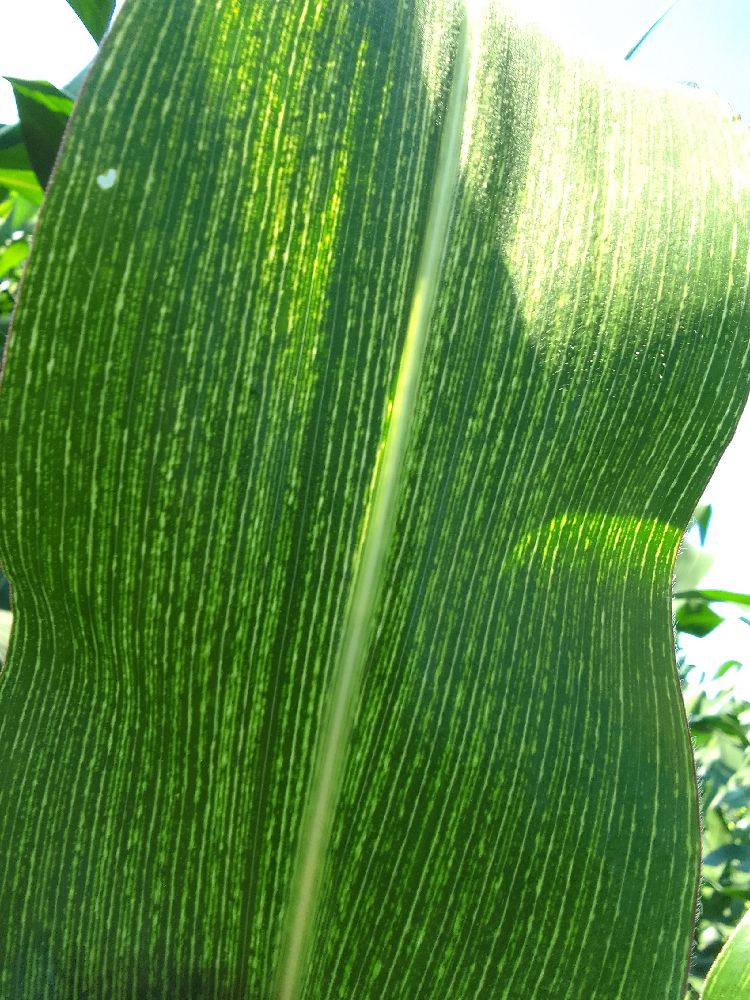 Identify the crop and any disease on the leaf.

maize, maize streak virus
